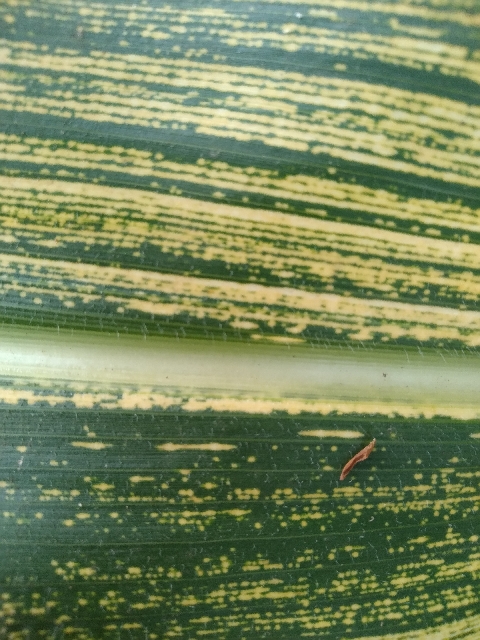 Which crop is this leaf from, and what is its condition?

maize, maize streak virus
